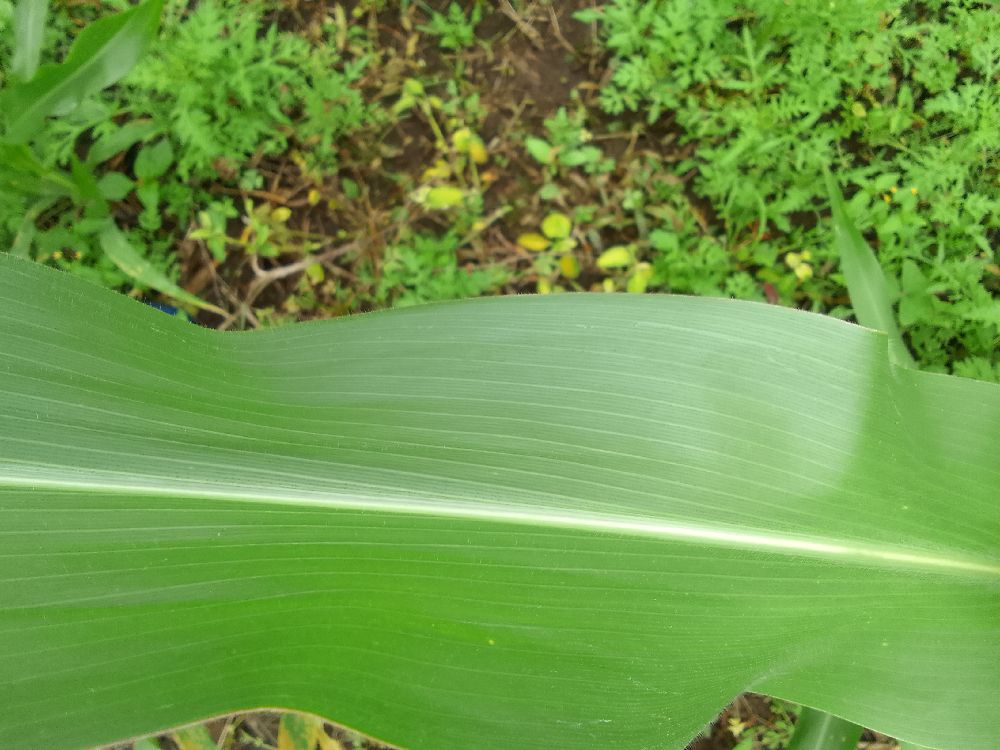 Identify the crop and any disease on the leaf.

maize, healthy
